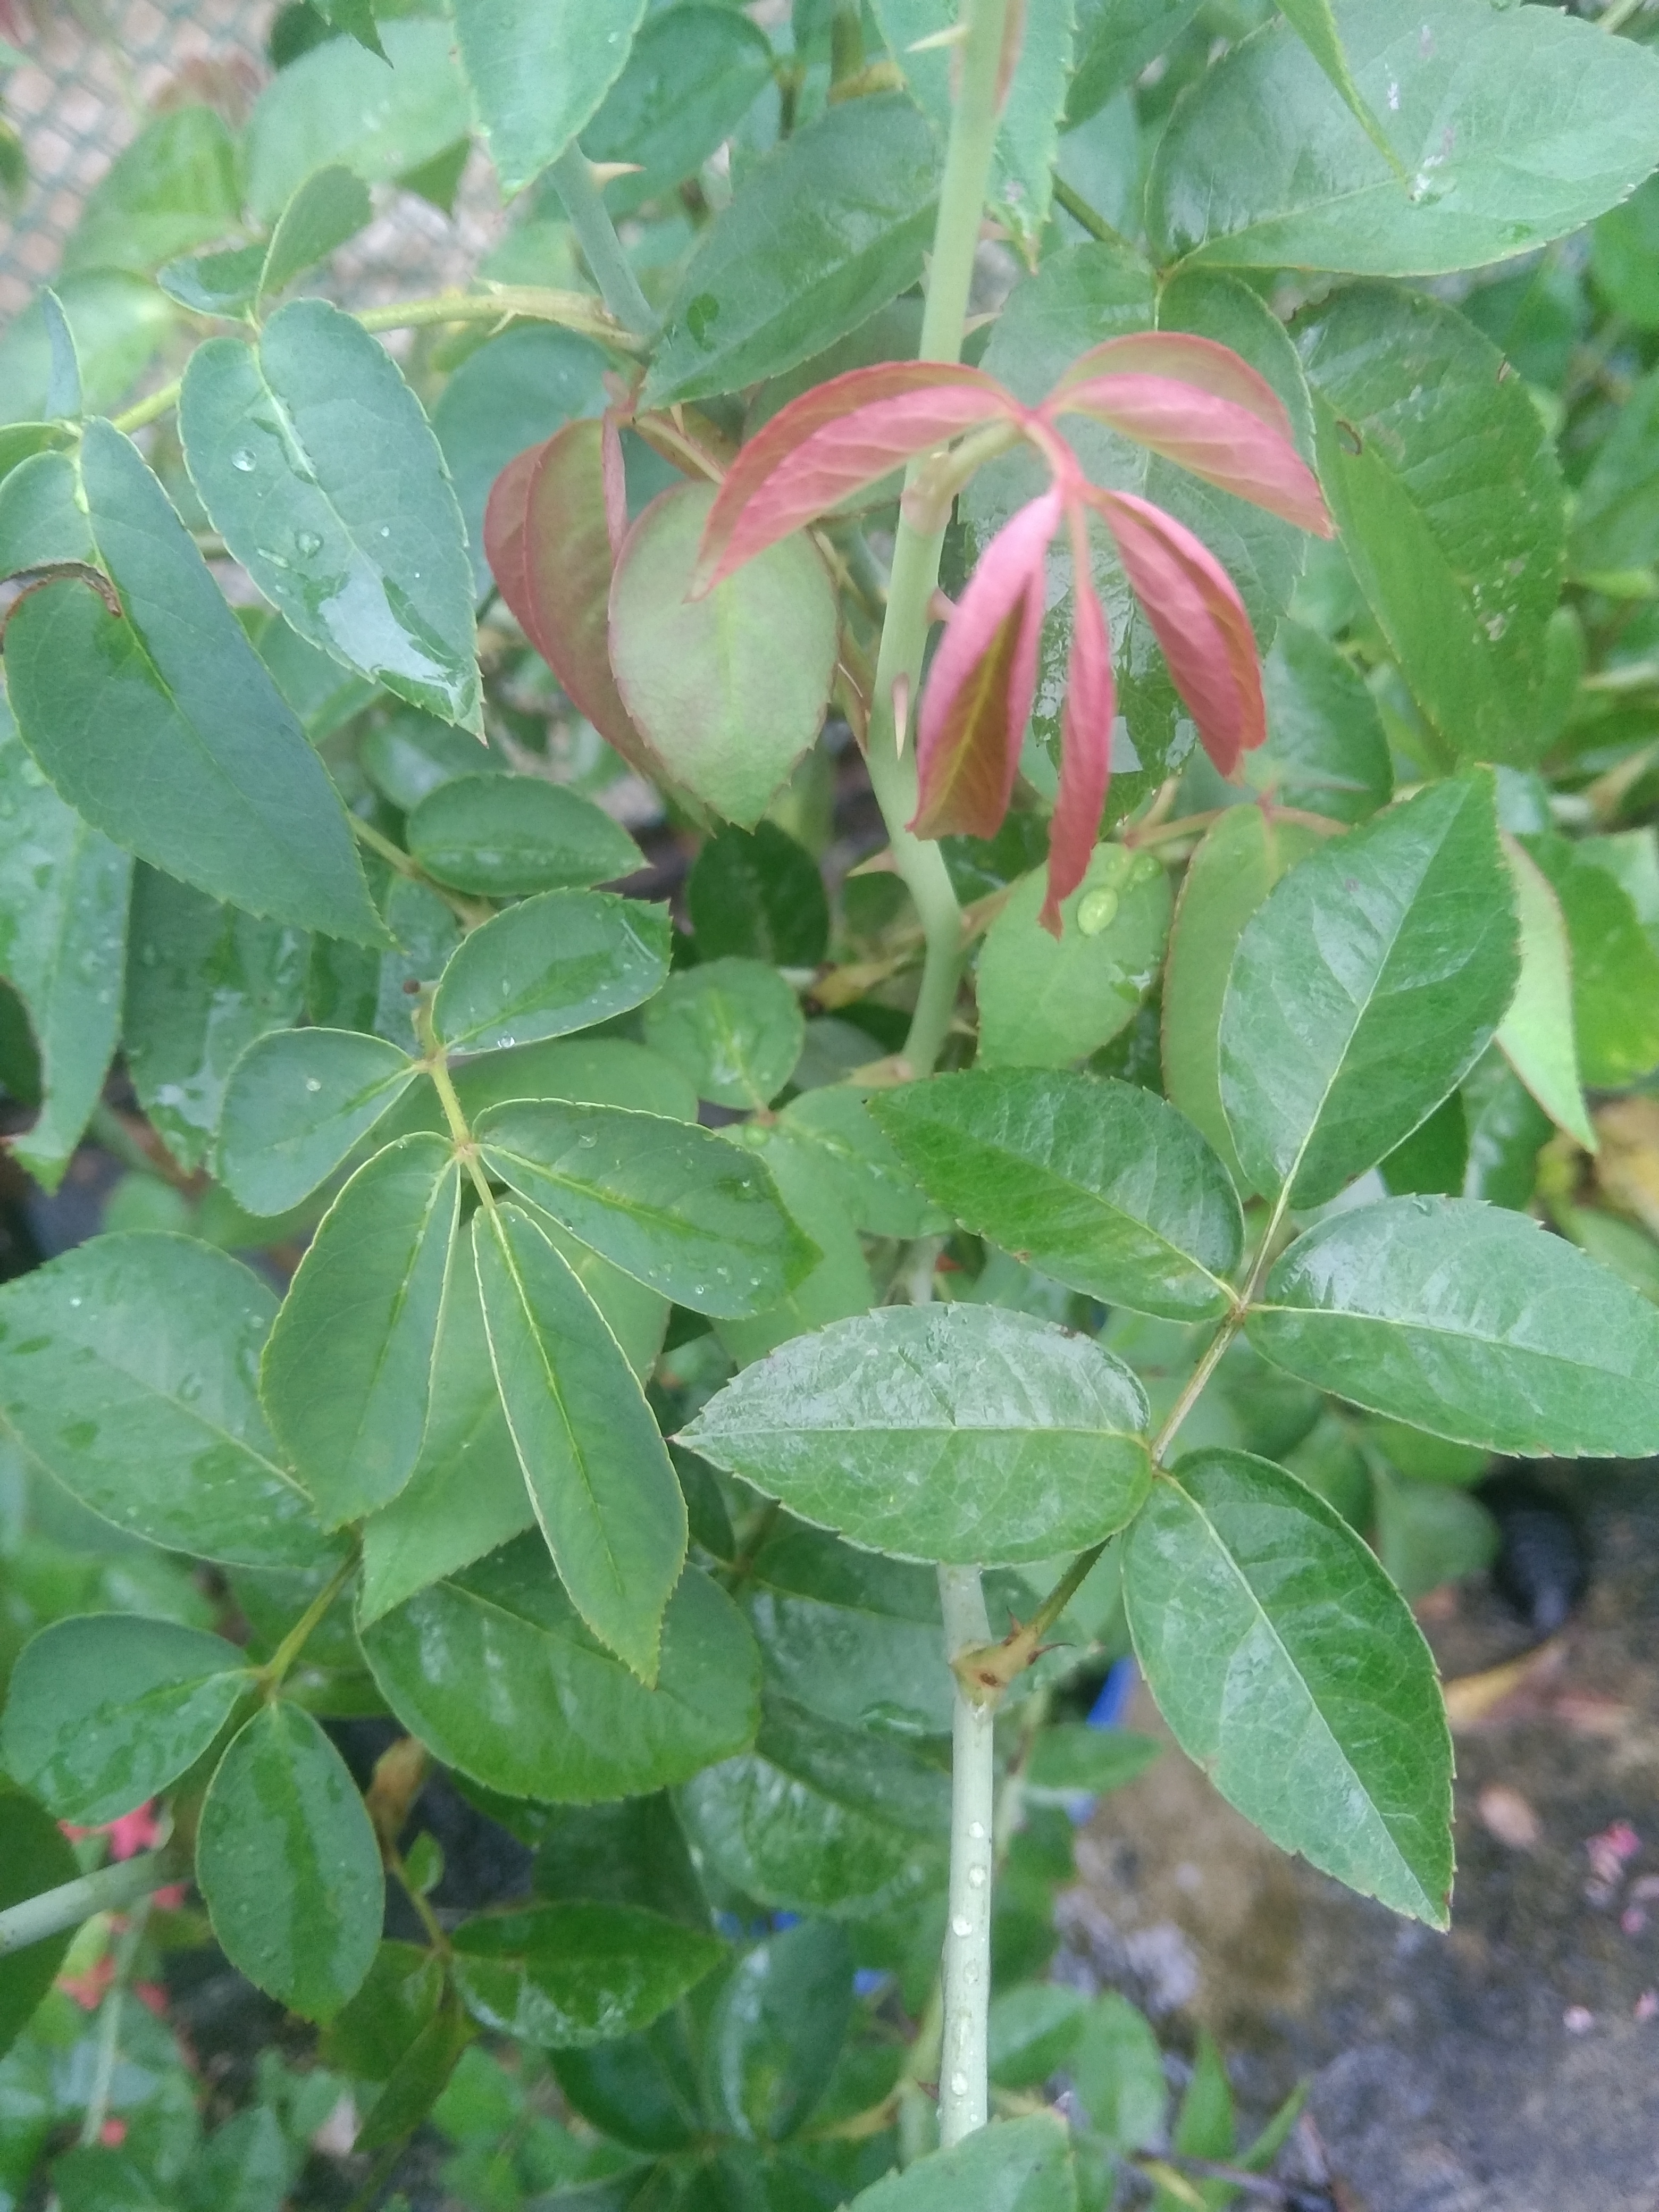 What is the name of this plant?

rose
